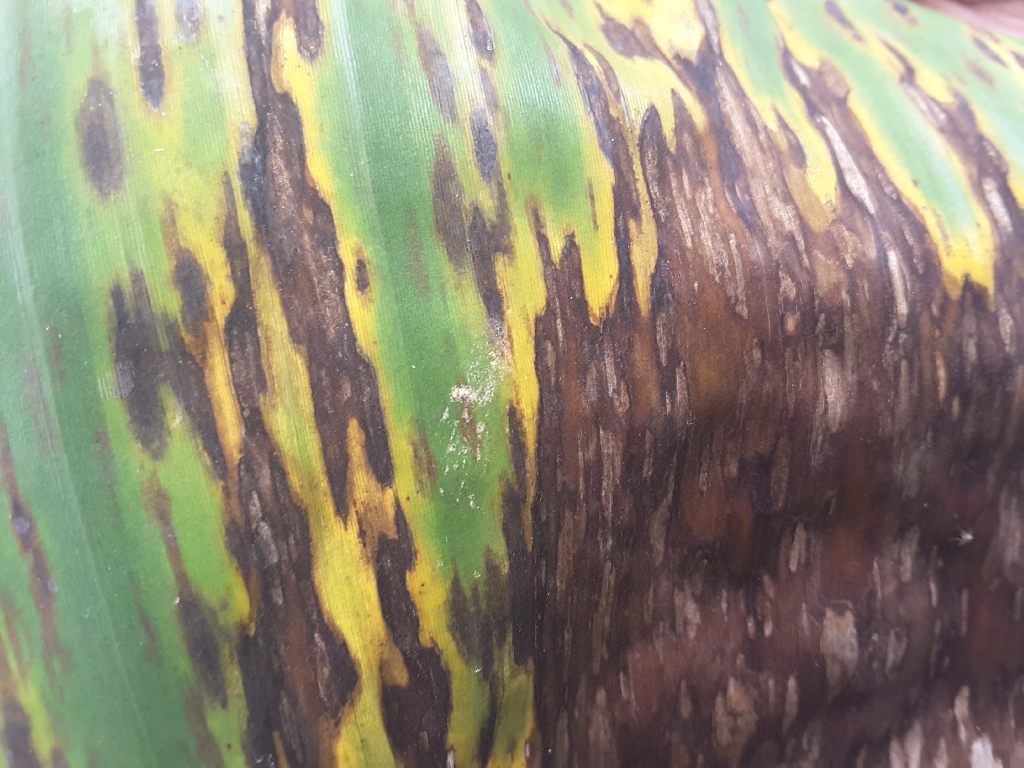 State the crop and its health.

banana, black sigatoka
